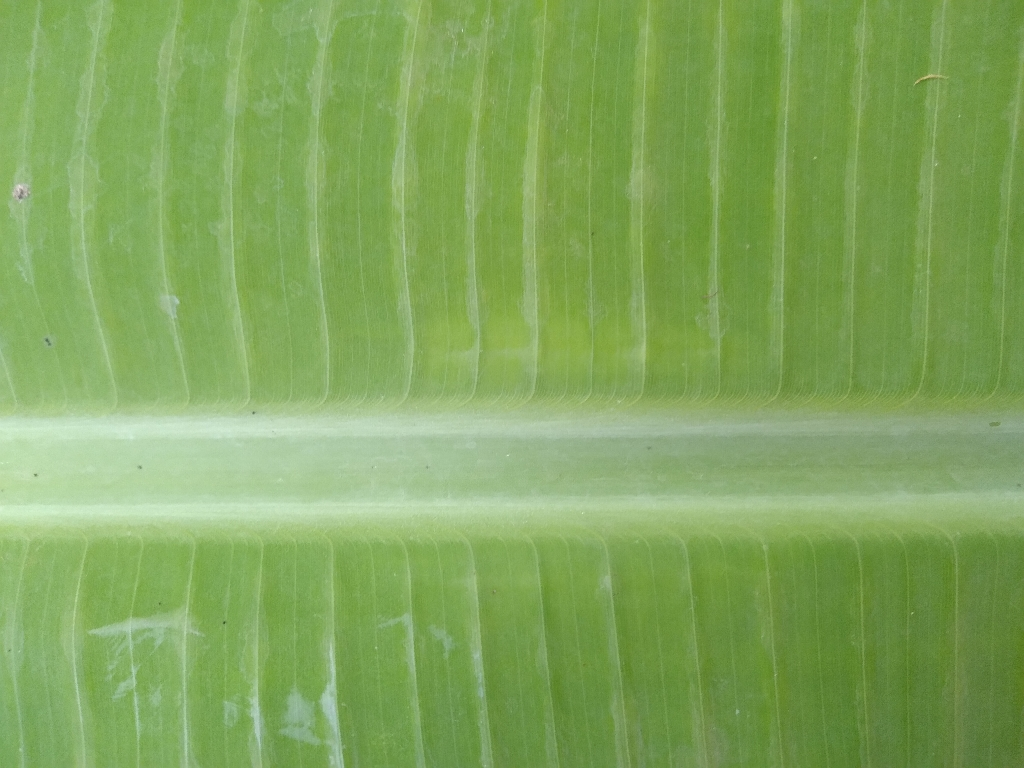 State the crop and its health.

banana, healthy
